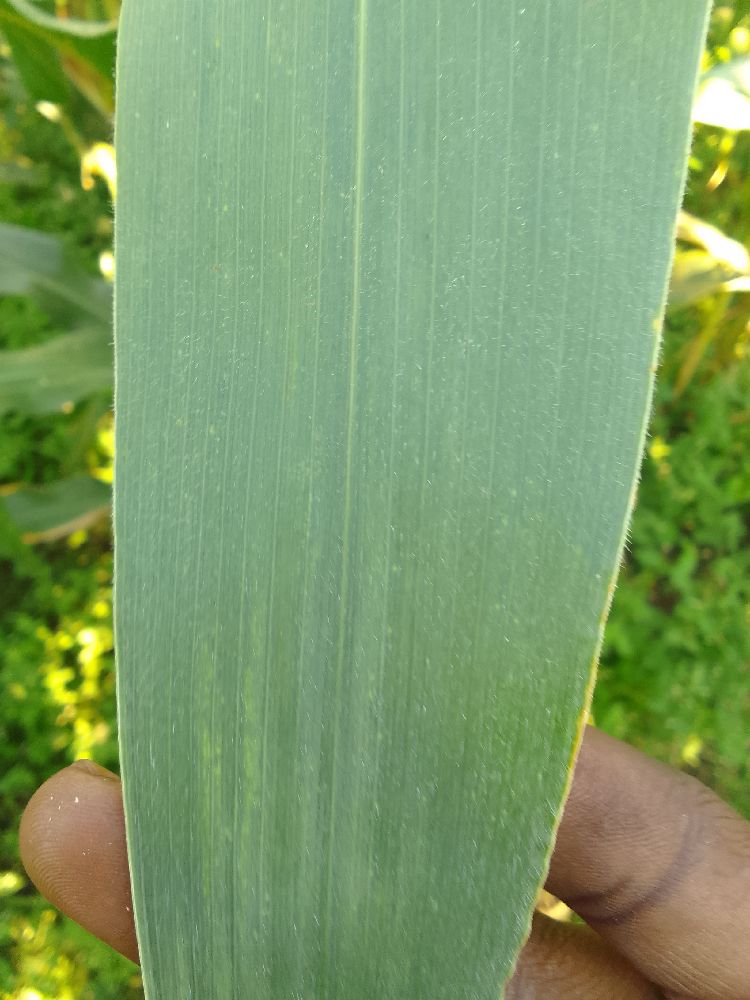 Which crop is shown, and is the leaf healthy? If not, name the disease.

maize, healthy
